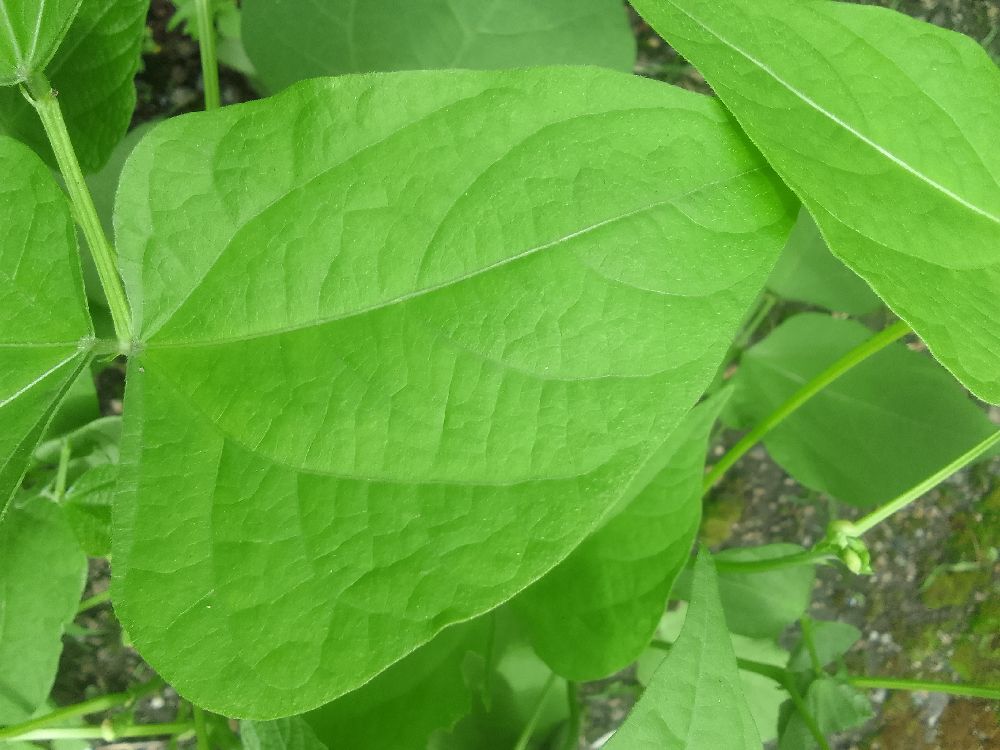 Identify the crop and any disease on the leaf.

common bean, healthy
